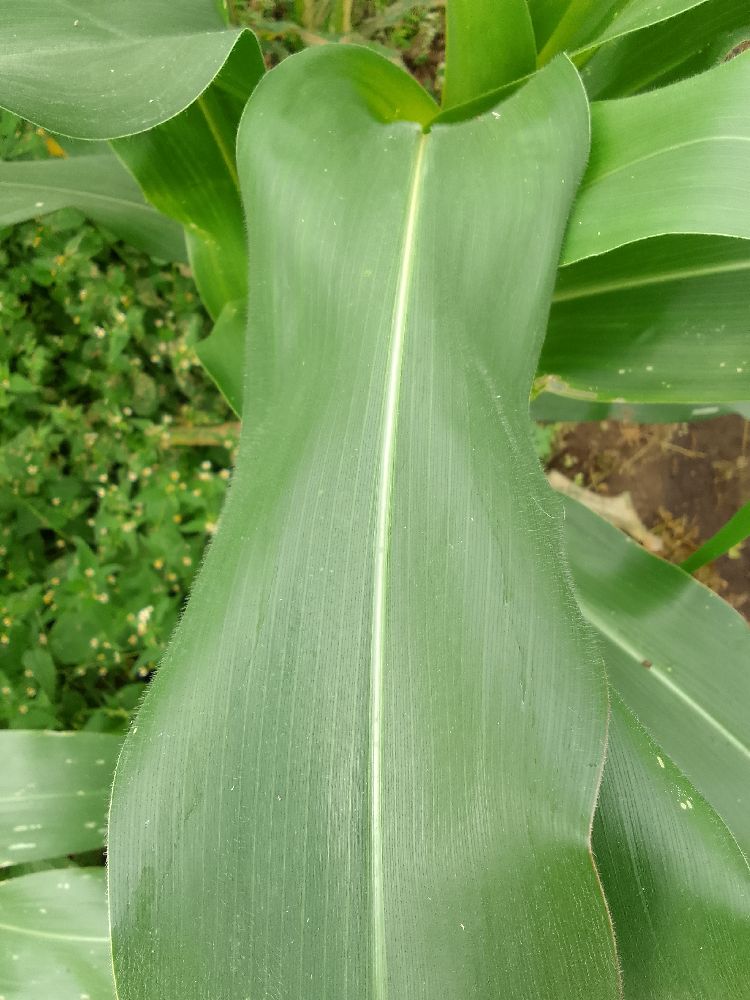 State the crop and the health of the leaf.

maize, healthy
